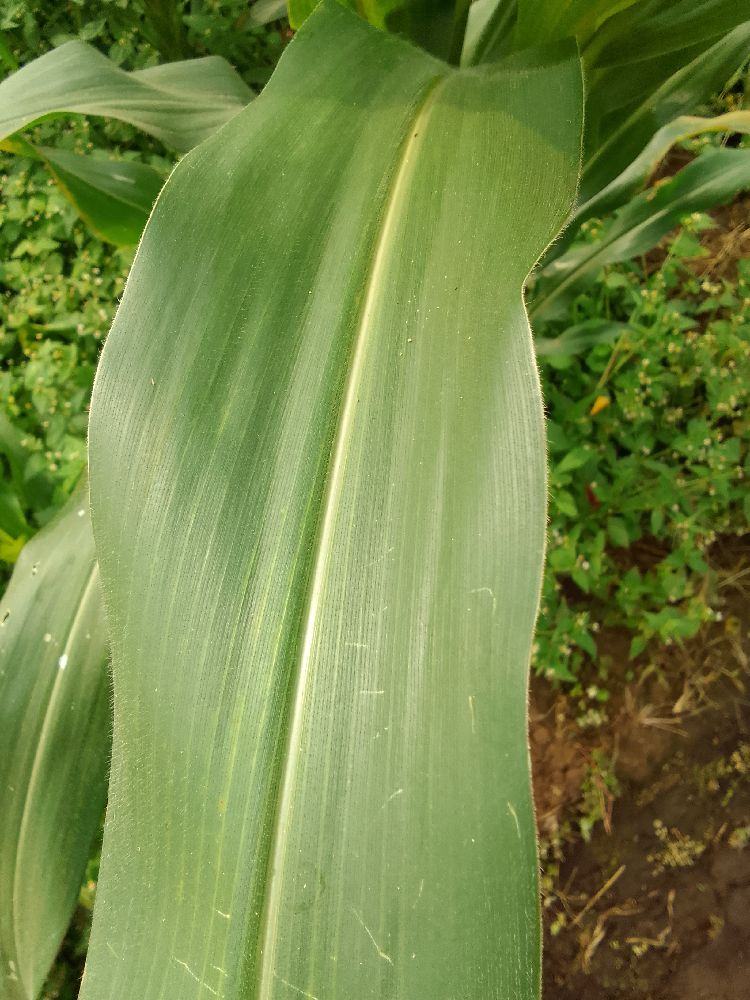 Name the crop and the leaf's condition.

maize, healthy
